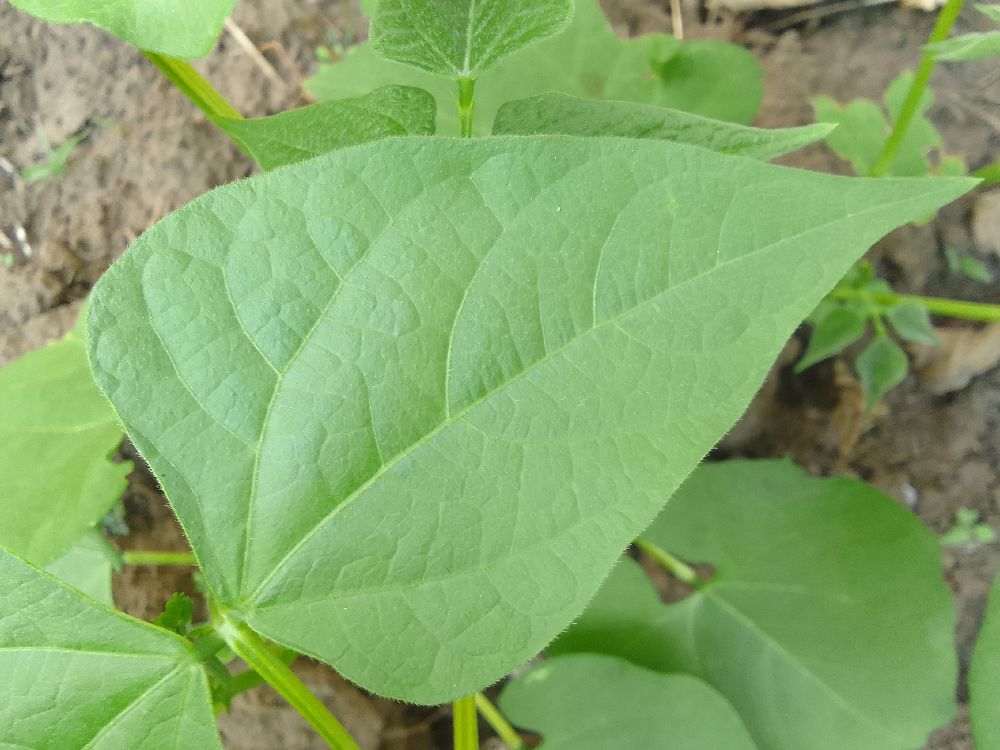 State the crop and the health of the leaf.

common bean, healthy
